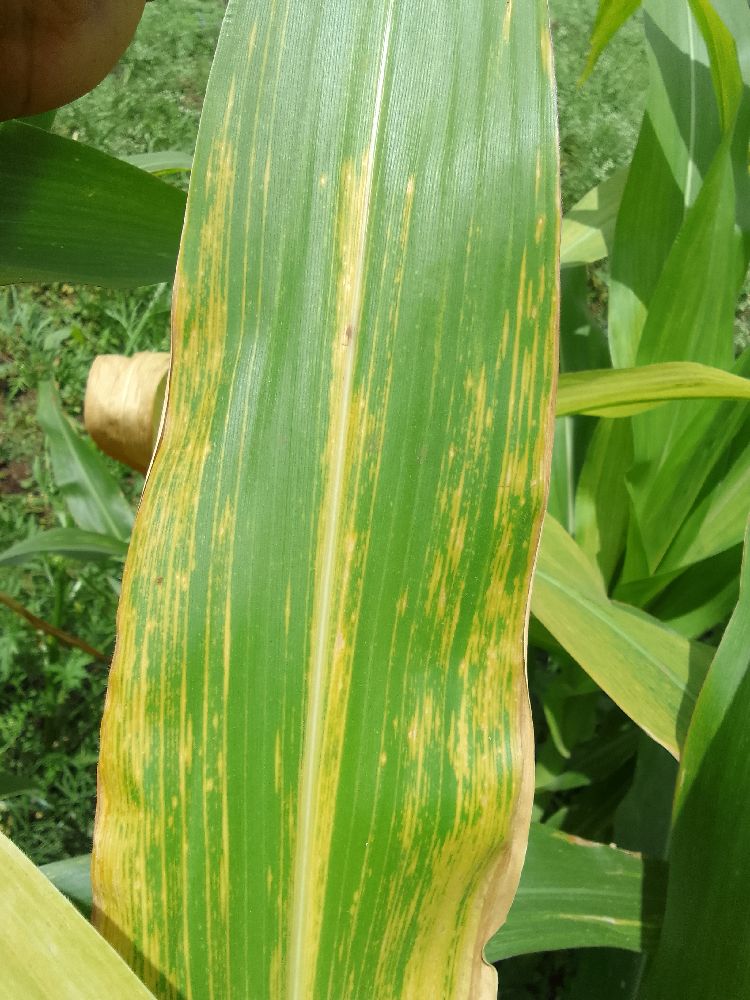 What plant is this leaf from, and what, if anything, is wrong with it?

maize, maize lethal necrosis
